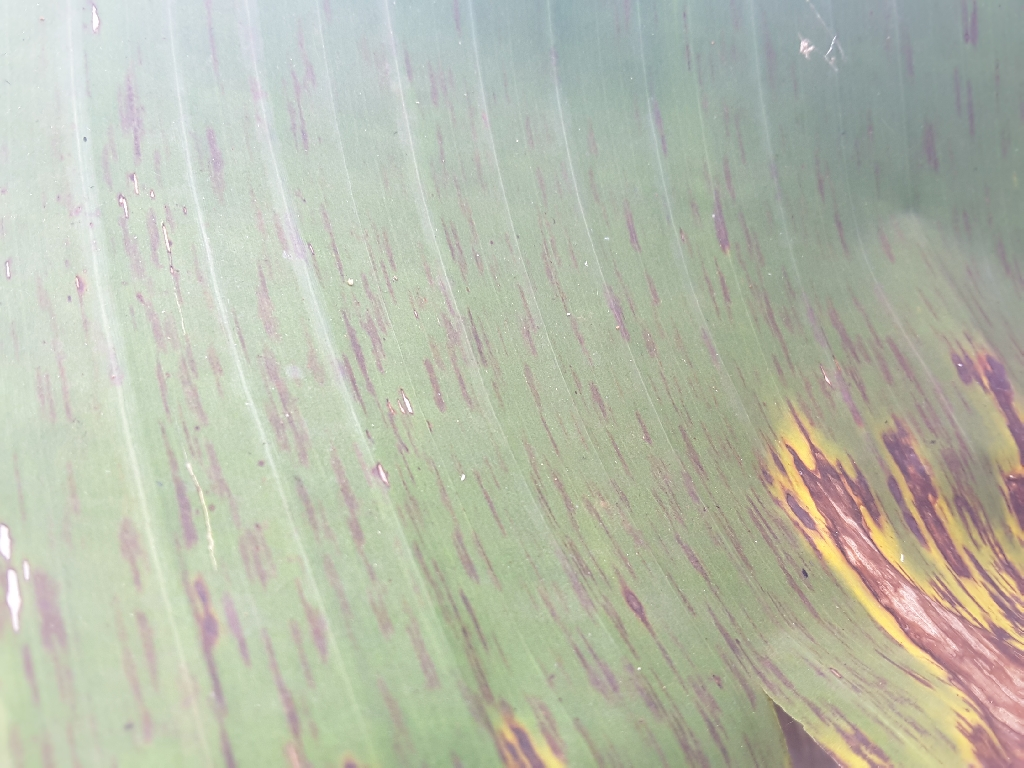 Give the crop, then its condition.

banana, black sigatoka
